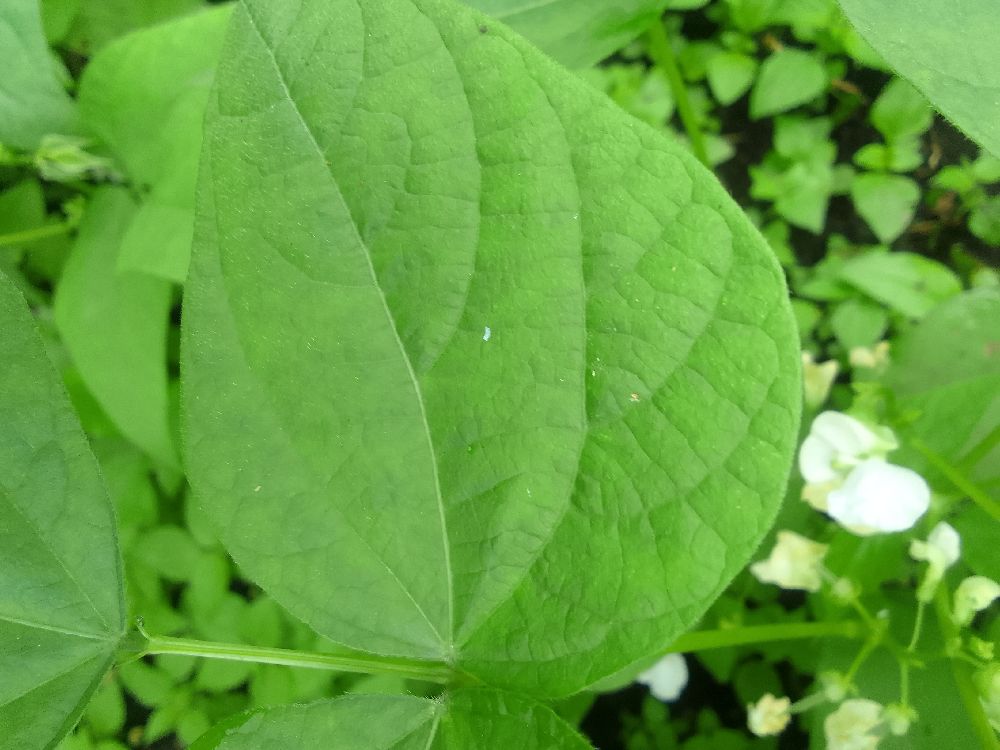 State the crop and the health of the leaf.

common bean, healthy
